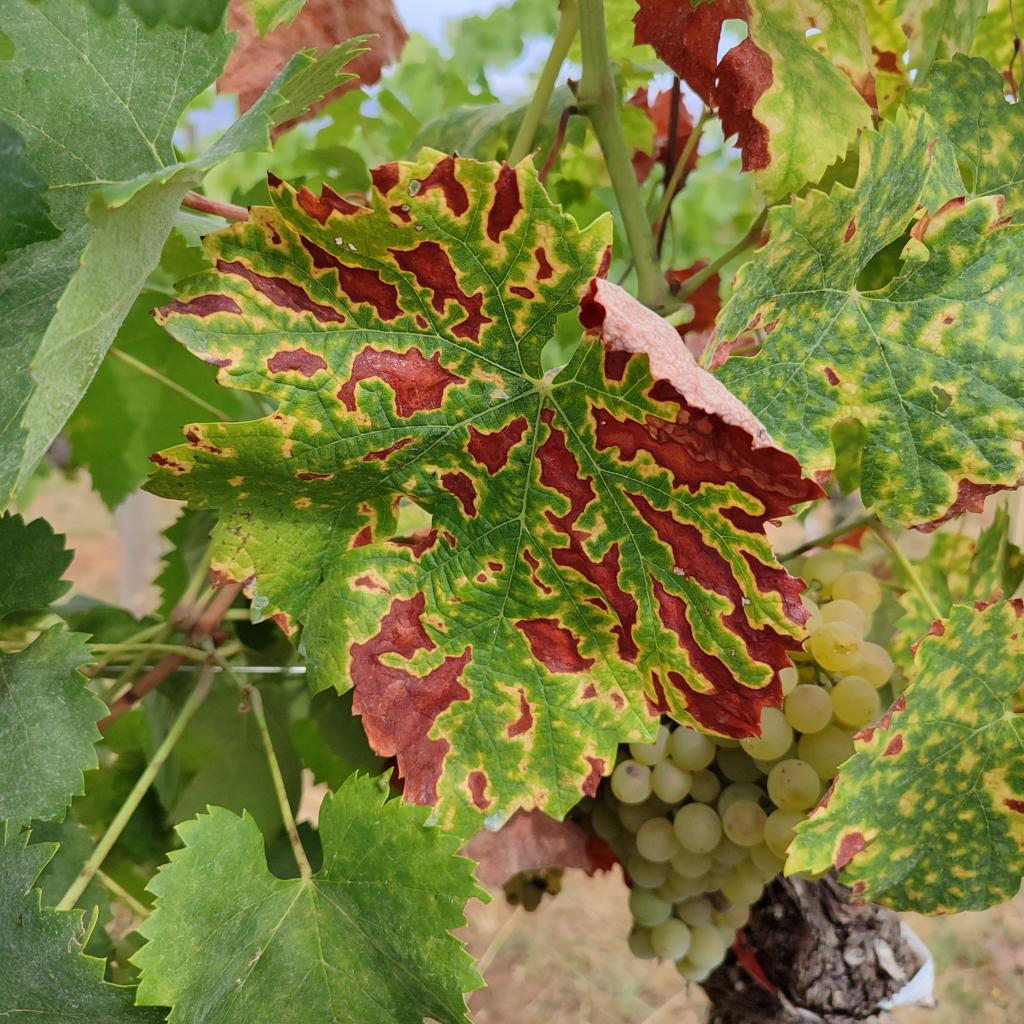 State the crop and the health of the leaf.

grapevine, esca complex
